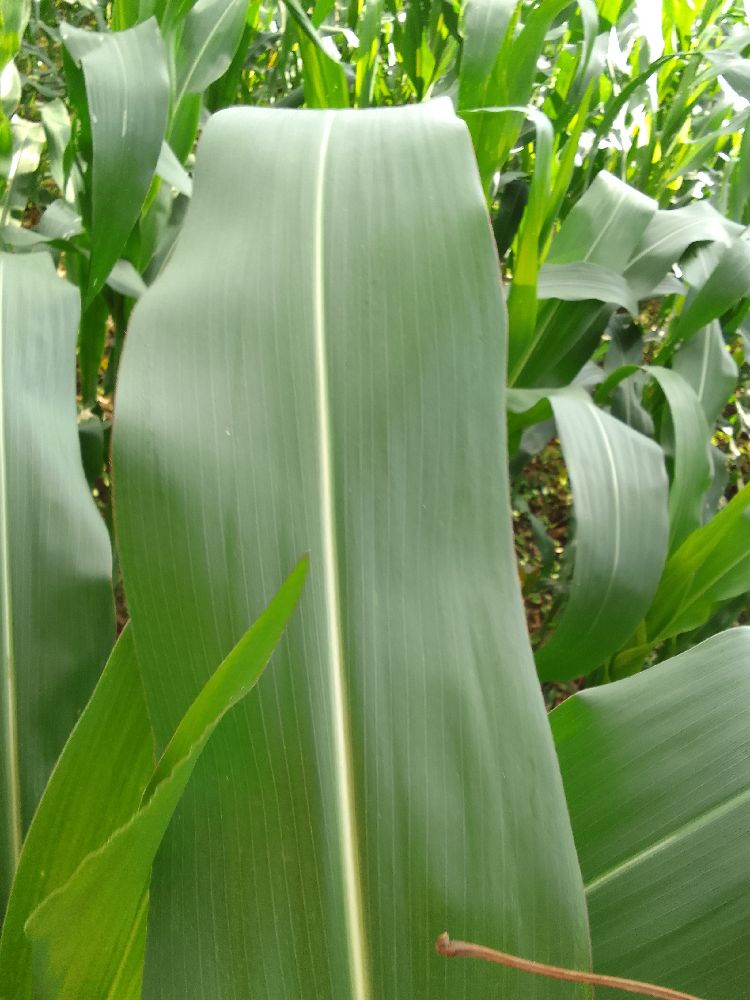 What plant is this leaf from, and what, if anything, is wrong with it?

maize, healthy
